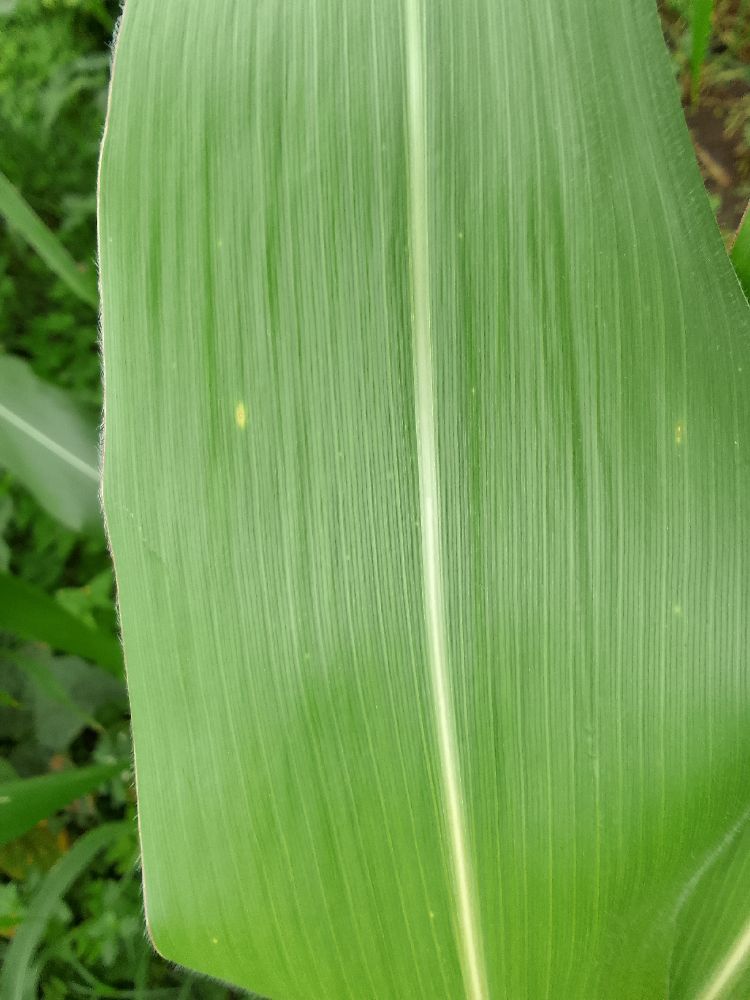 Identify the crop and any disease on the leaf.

maize, healthy
